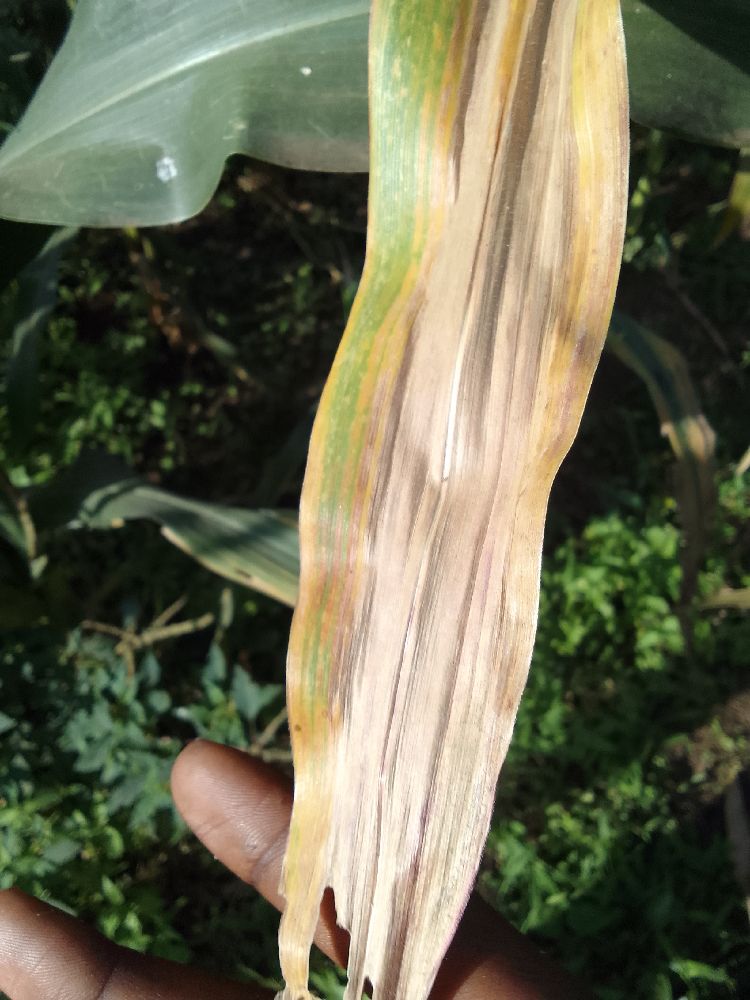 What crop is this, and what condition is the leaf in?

maize, maize lethal necrosis
